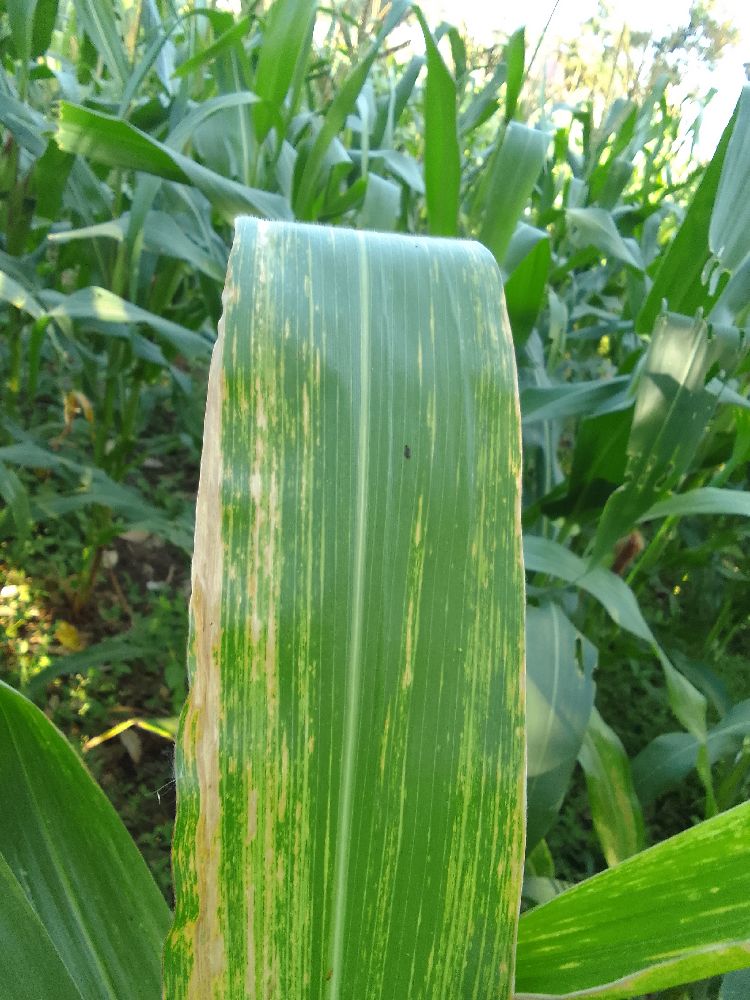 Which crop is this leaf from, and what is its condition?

maize, maize lethal necrosis
